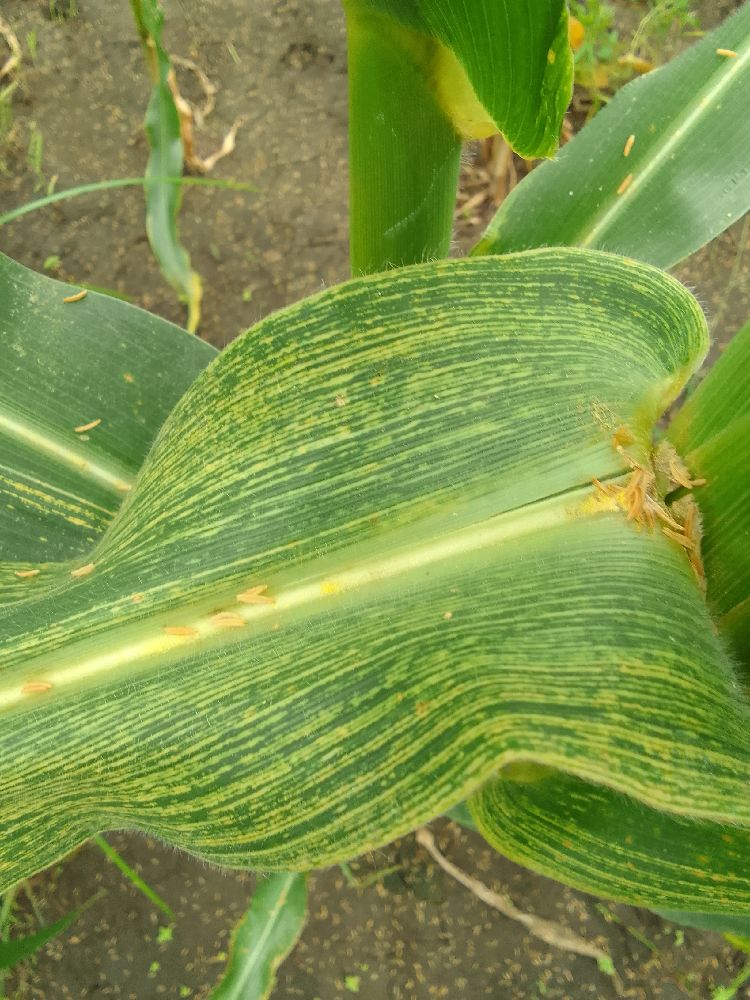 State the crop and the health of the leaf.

maize, maize streak virus
